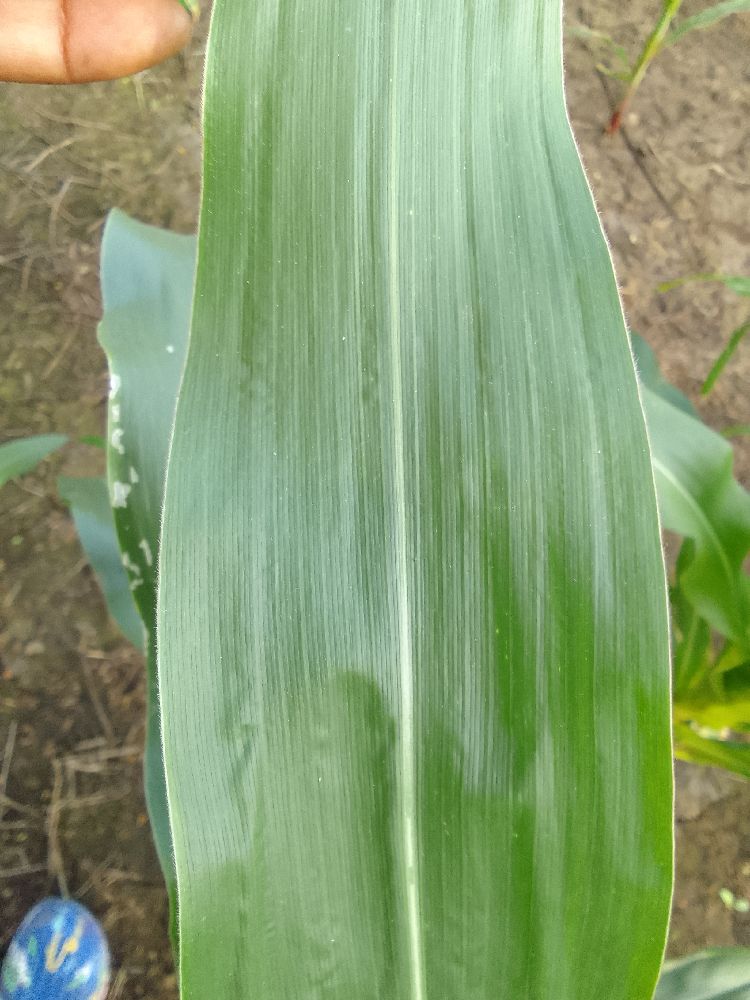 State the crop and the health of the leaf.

maize, healthy
